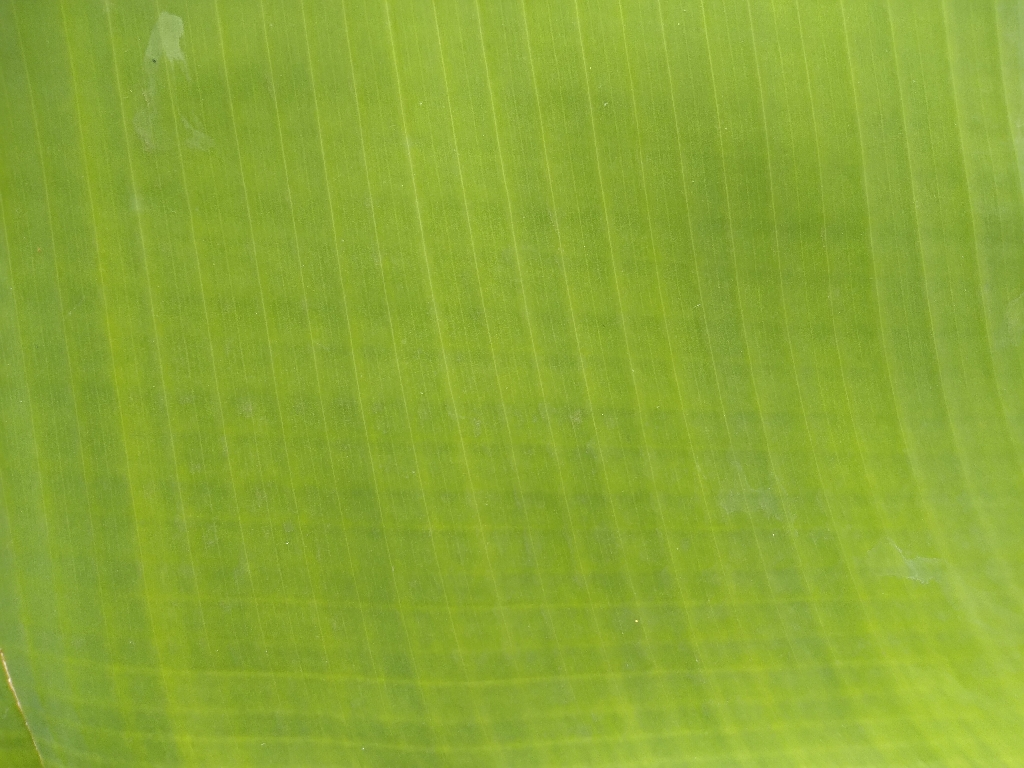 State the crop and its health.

banana, healthy
